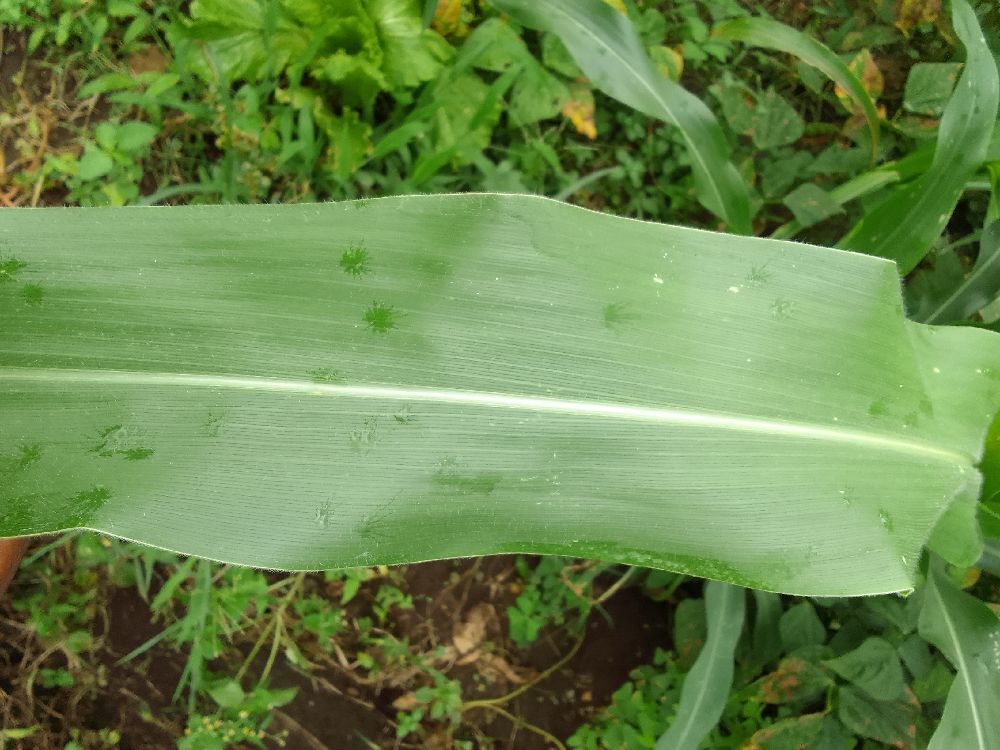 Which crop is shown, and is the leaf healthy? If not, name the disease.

maize, healthy
